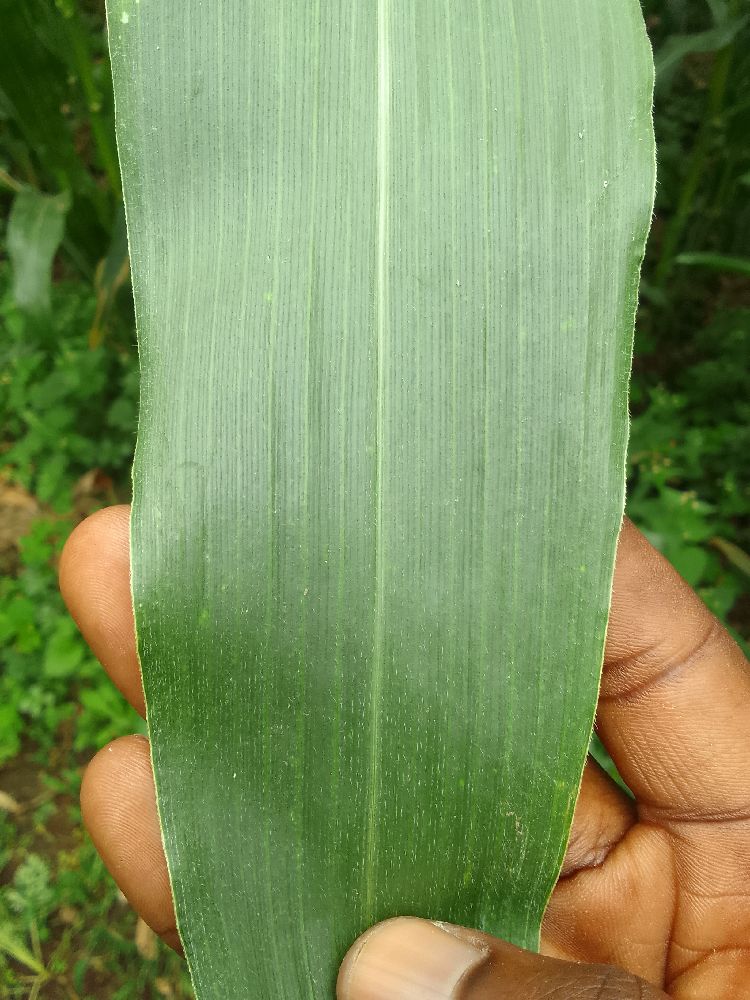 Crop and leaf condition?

maize, healthy
